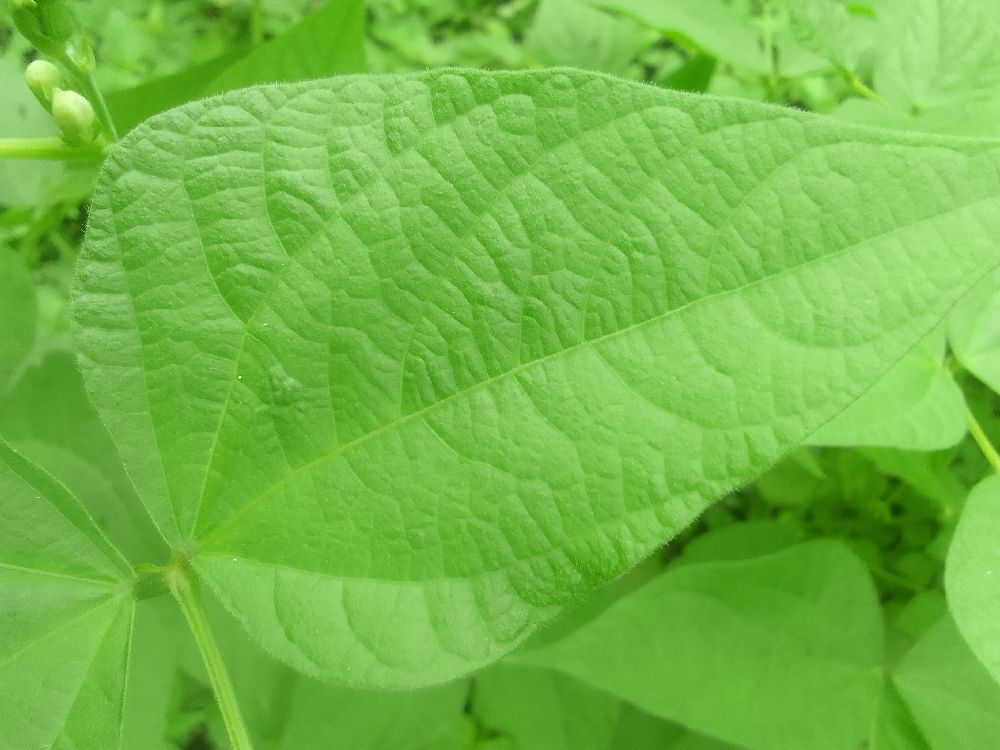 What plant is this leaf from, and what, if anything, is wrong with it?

common bean, healthy
